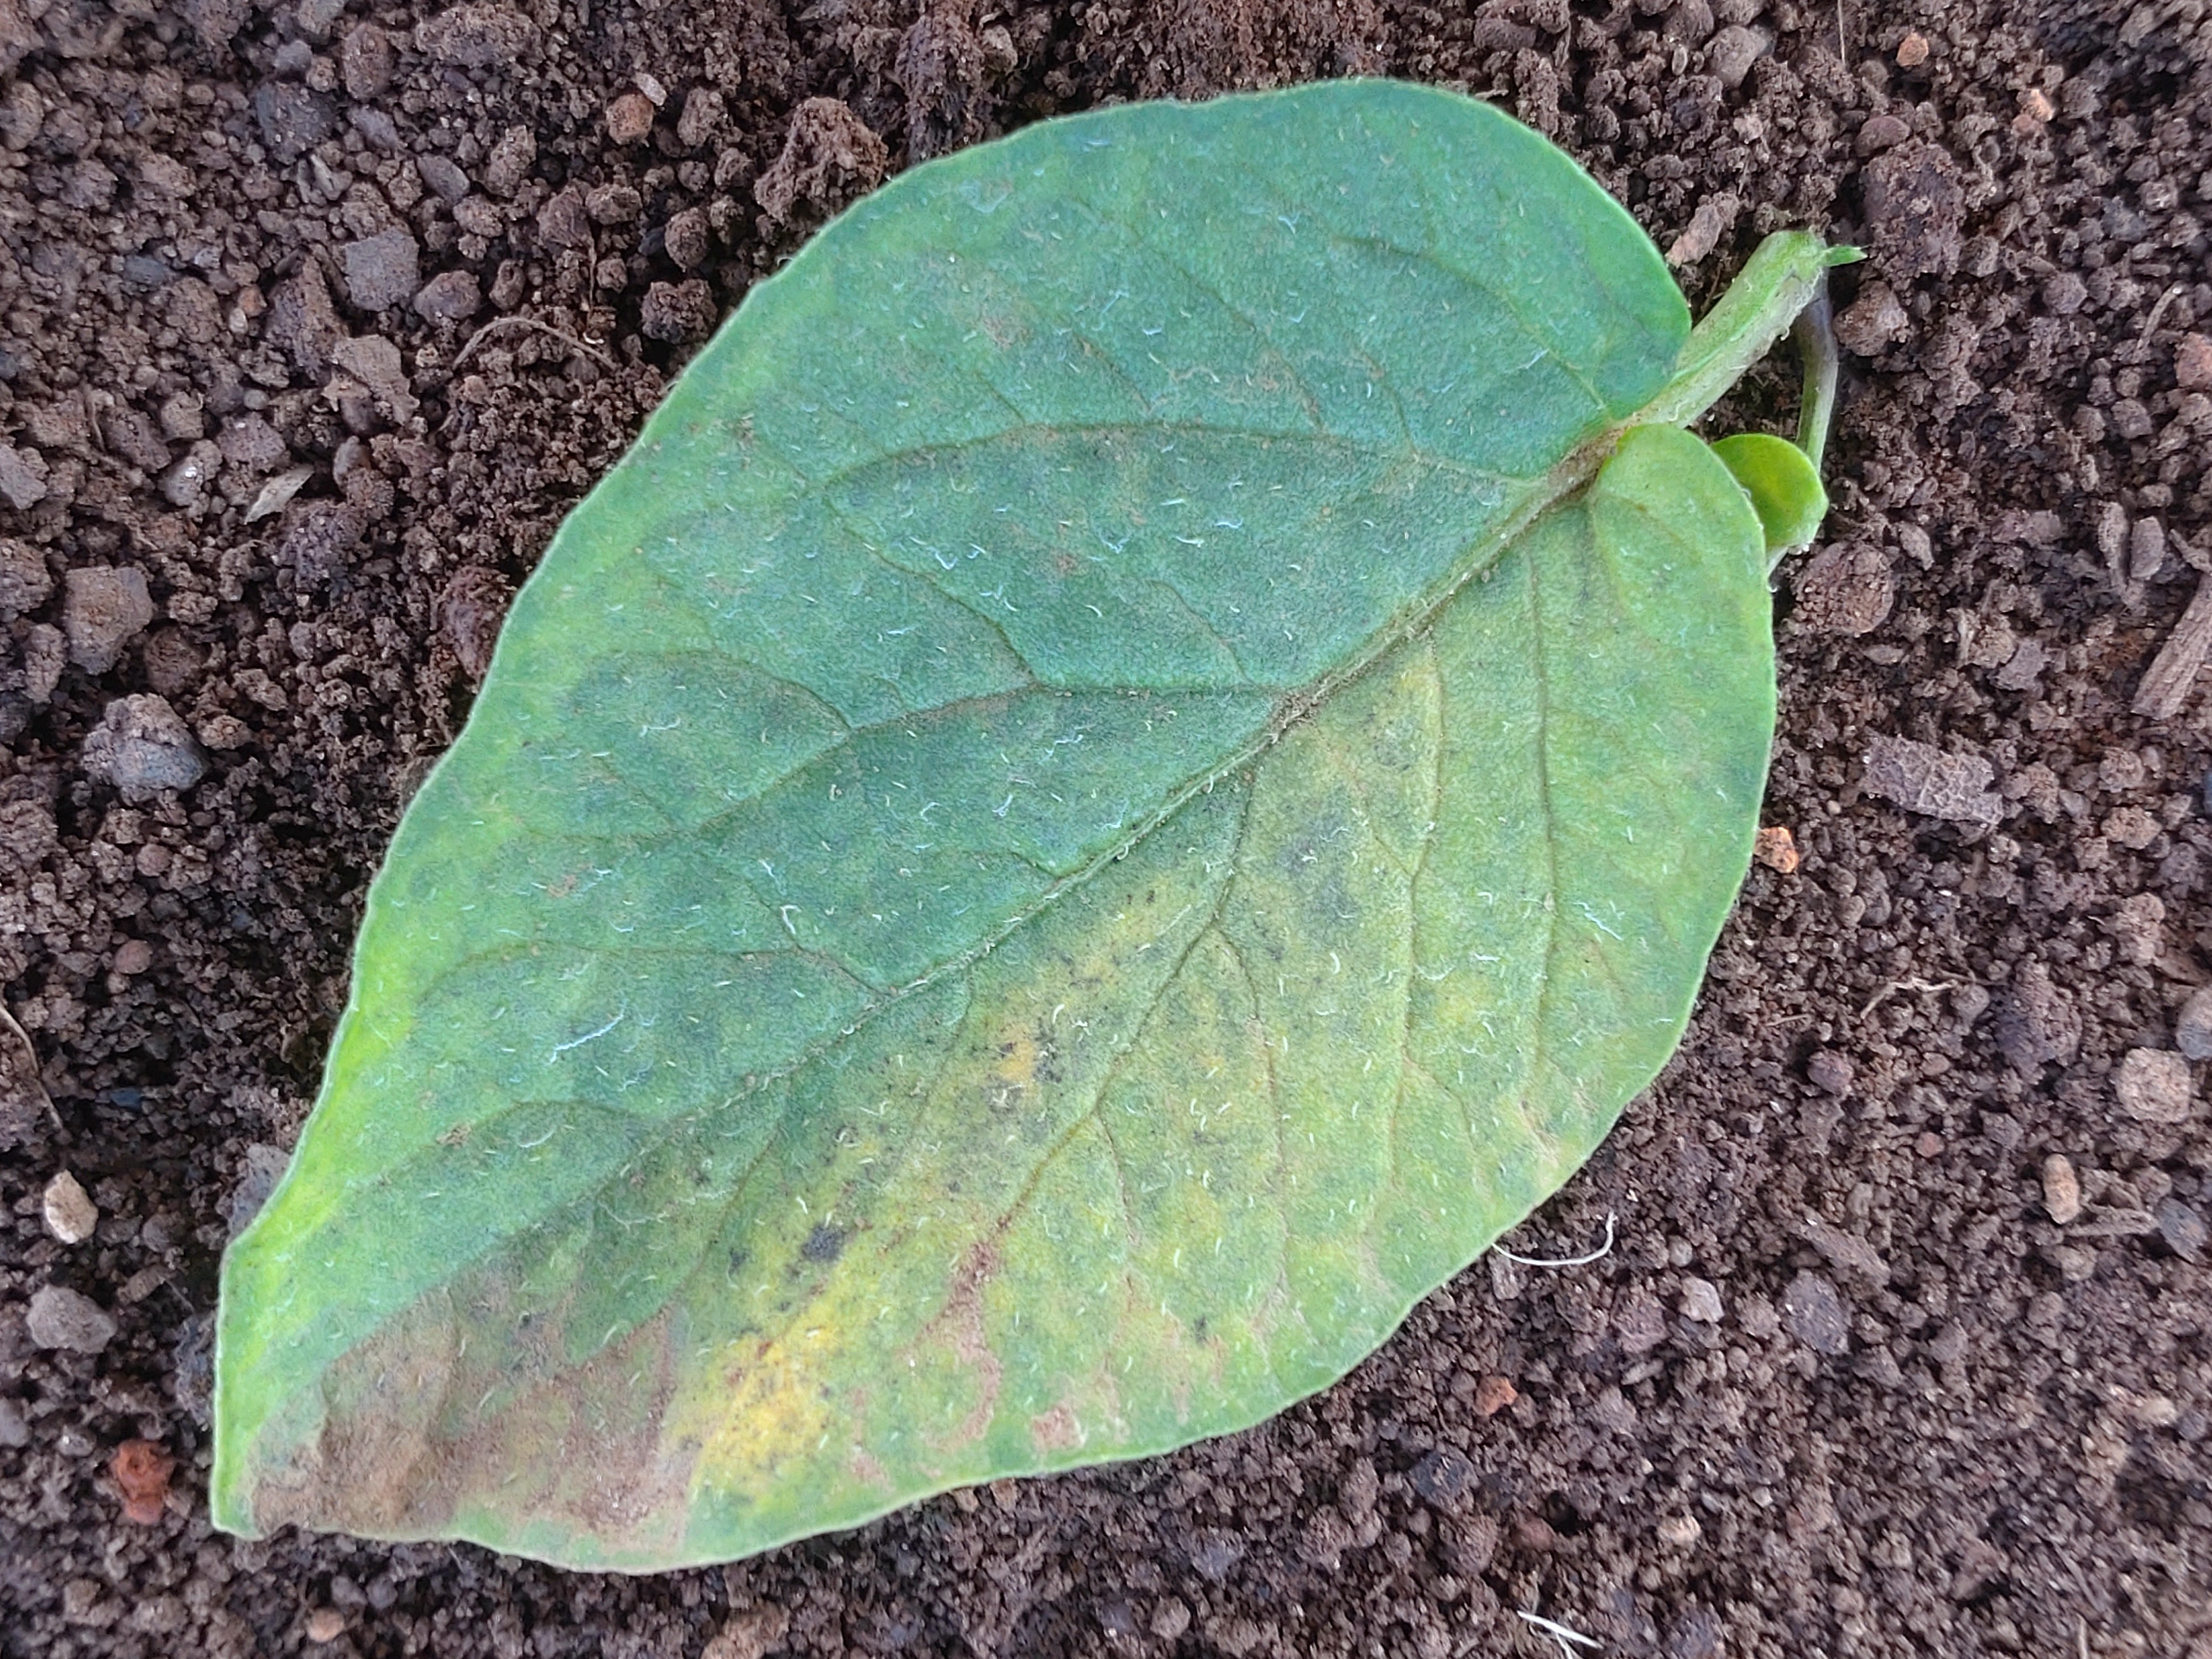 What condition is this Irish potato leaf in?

late blight
